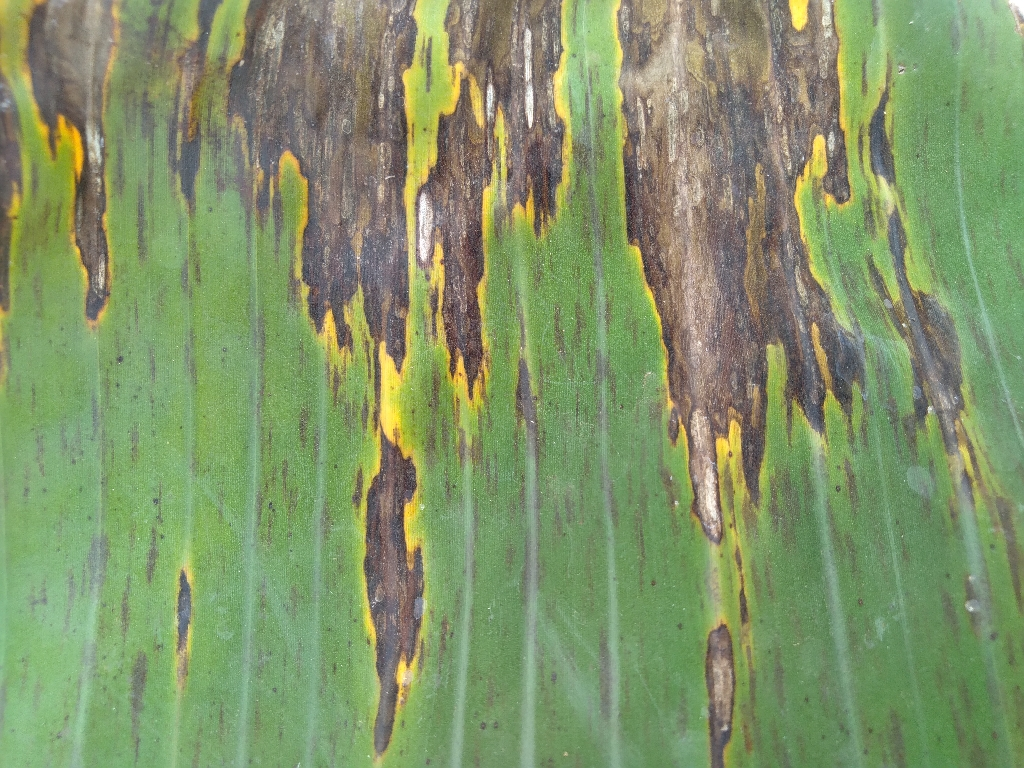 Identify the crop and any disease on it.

banana, black sigatoka
